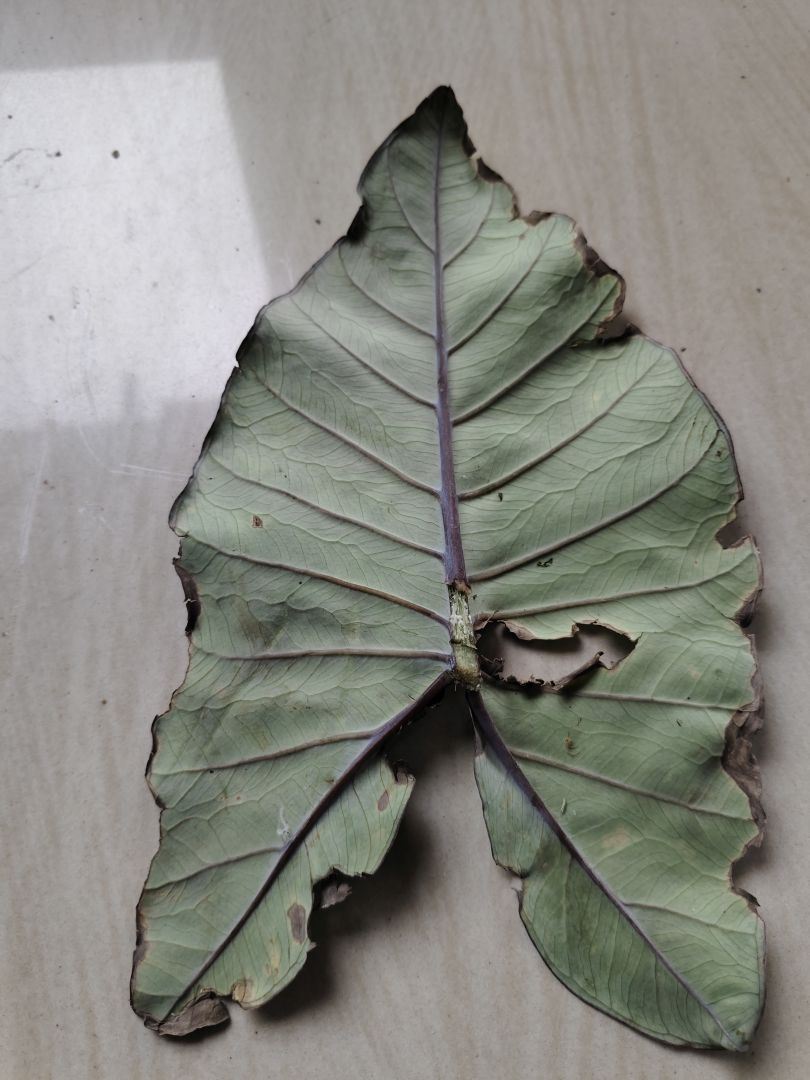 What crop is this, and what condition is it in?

taro, leaf blight
